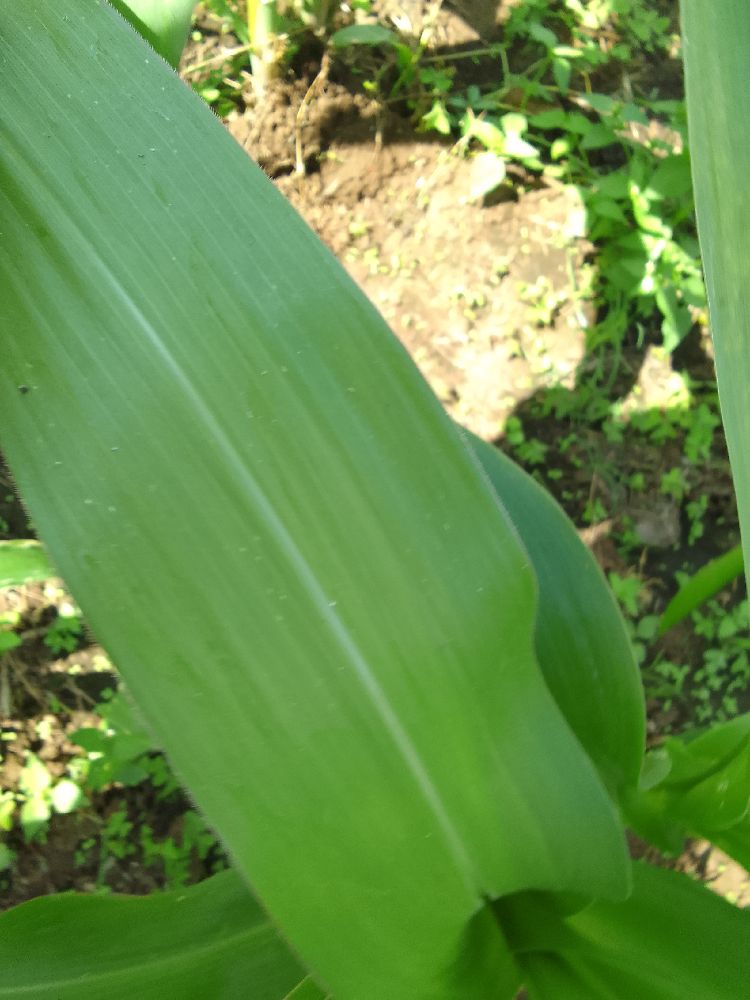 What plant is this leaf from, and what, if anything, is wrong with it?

maize, healthy
